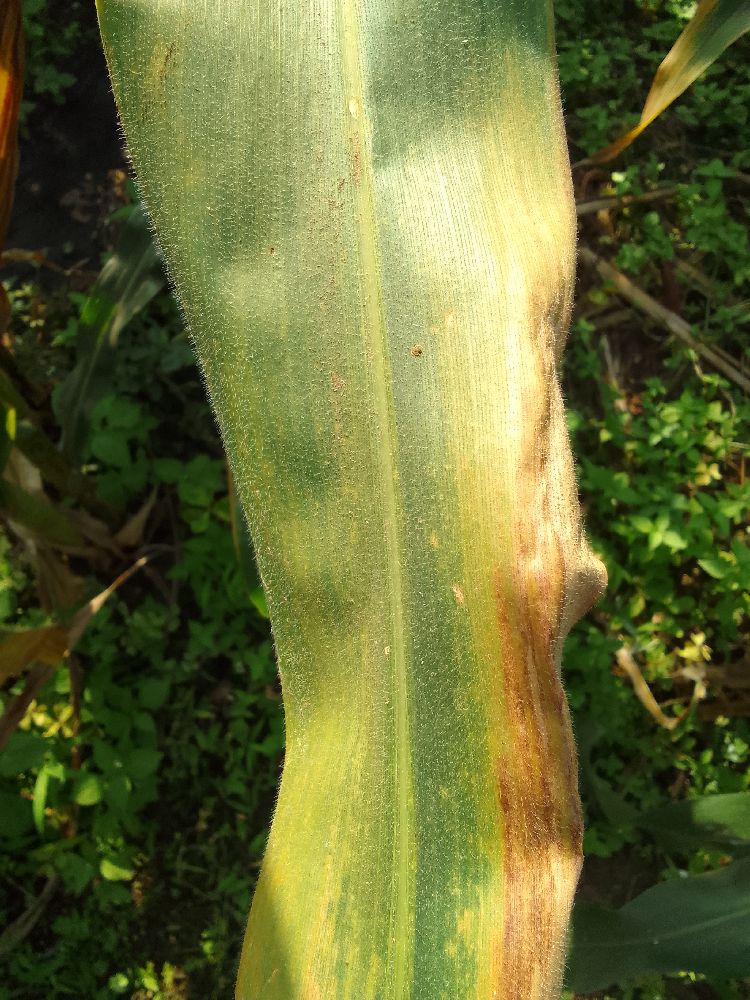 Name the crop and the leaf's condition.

maize, maize lethal necrosis
